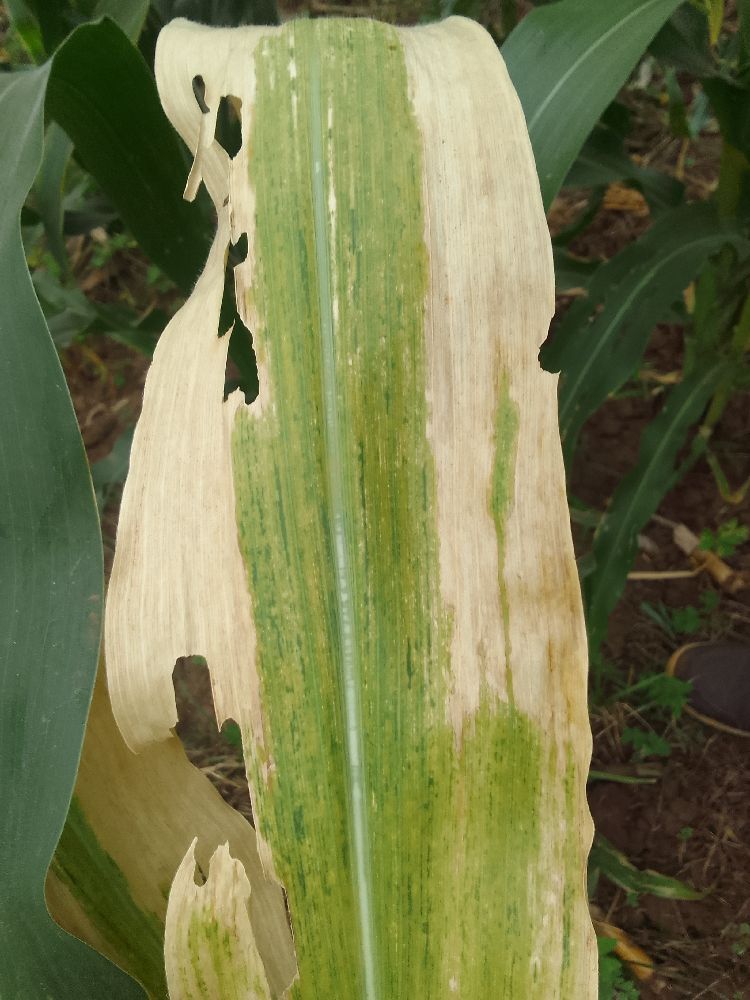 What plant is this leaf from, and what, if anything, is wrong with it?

maize, maize lethal necrosis
